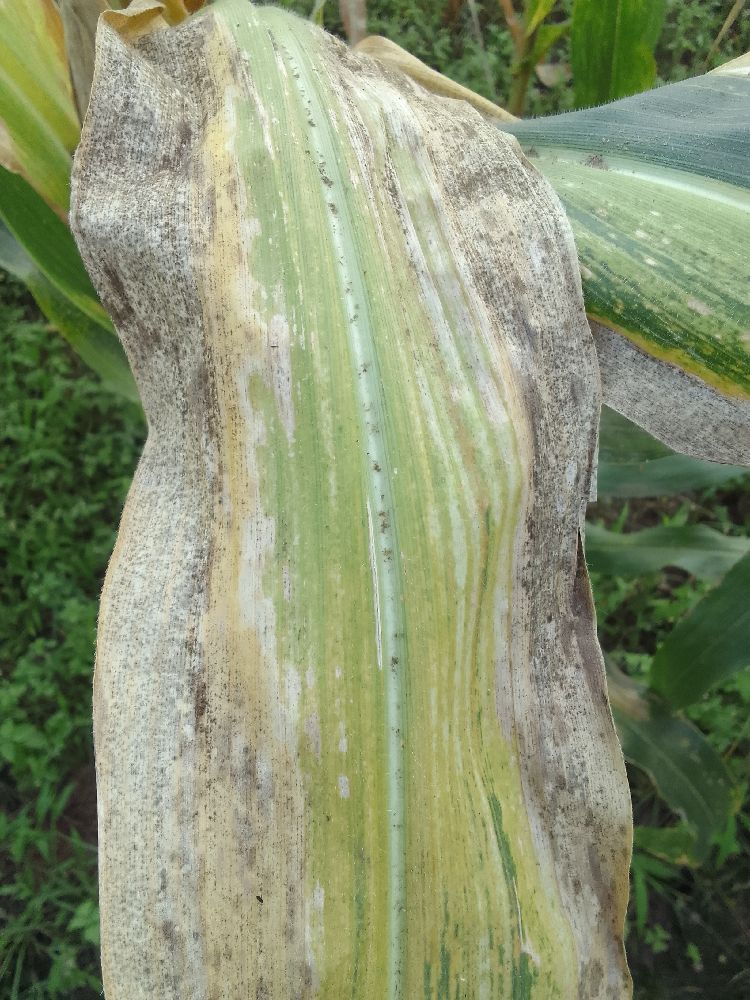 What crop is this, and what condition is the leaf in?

maize, maize lethal necrosis
